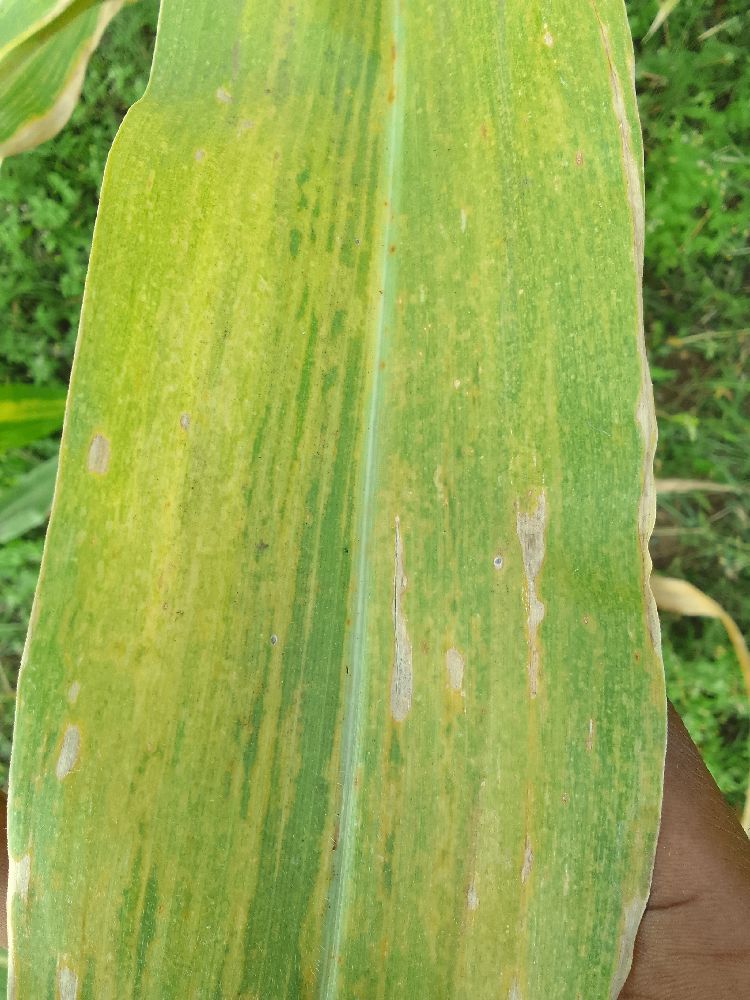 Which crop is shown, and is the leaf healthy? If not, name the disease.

maize, maize lethal necrosis
